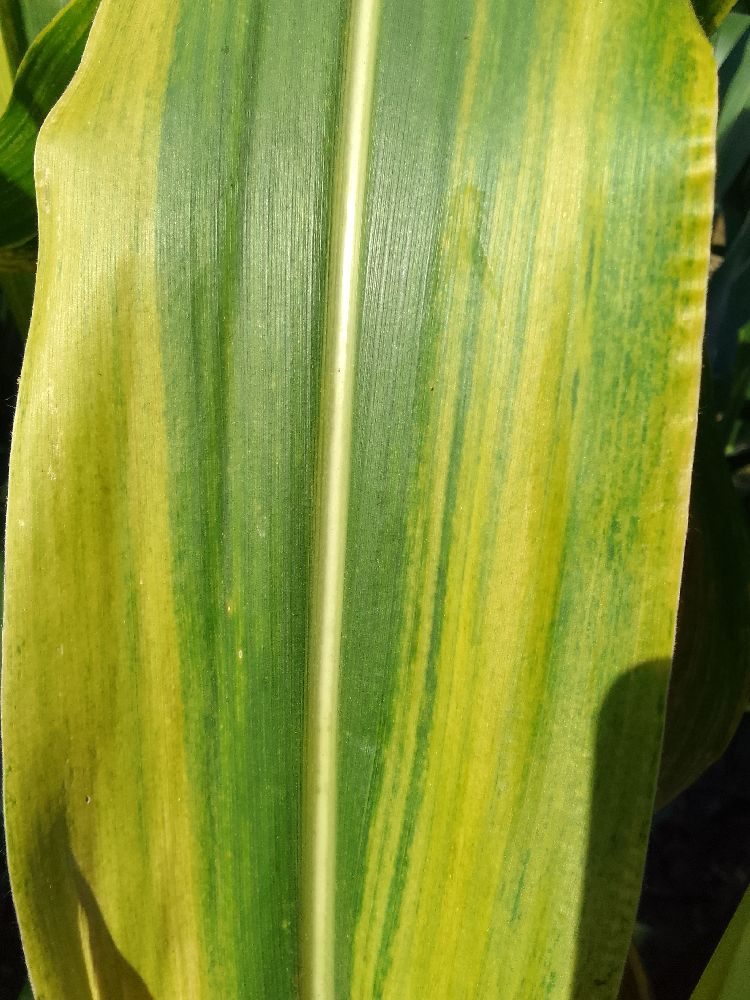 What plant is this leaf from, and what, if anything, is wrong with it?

maize, maize lethal necrosis
